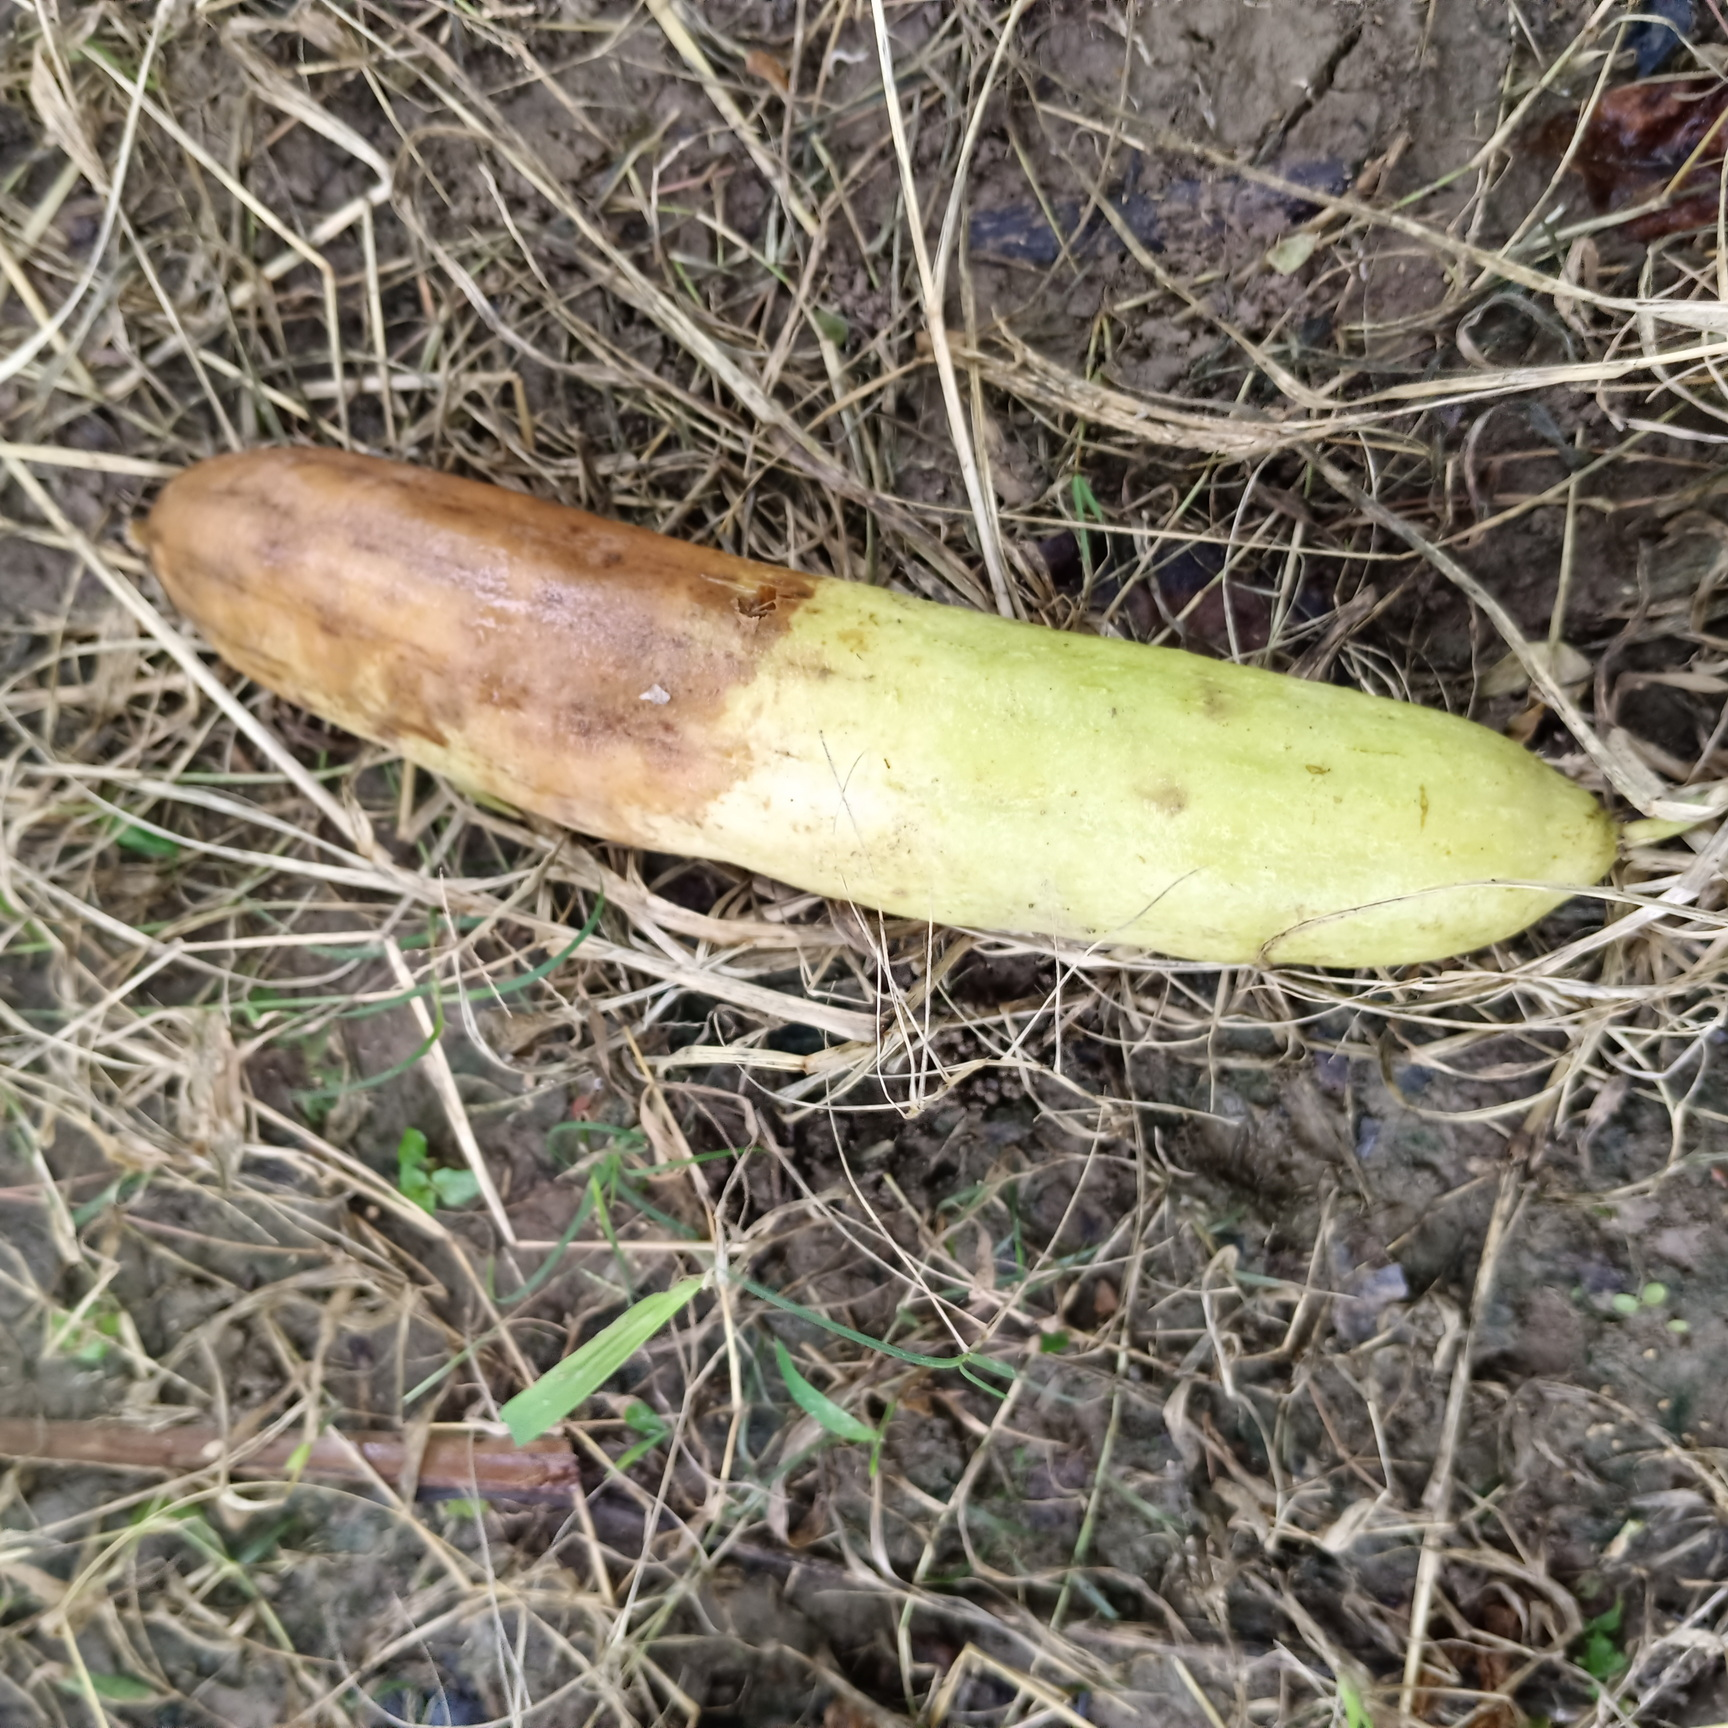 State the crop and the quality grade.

luffa, faulty
